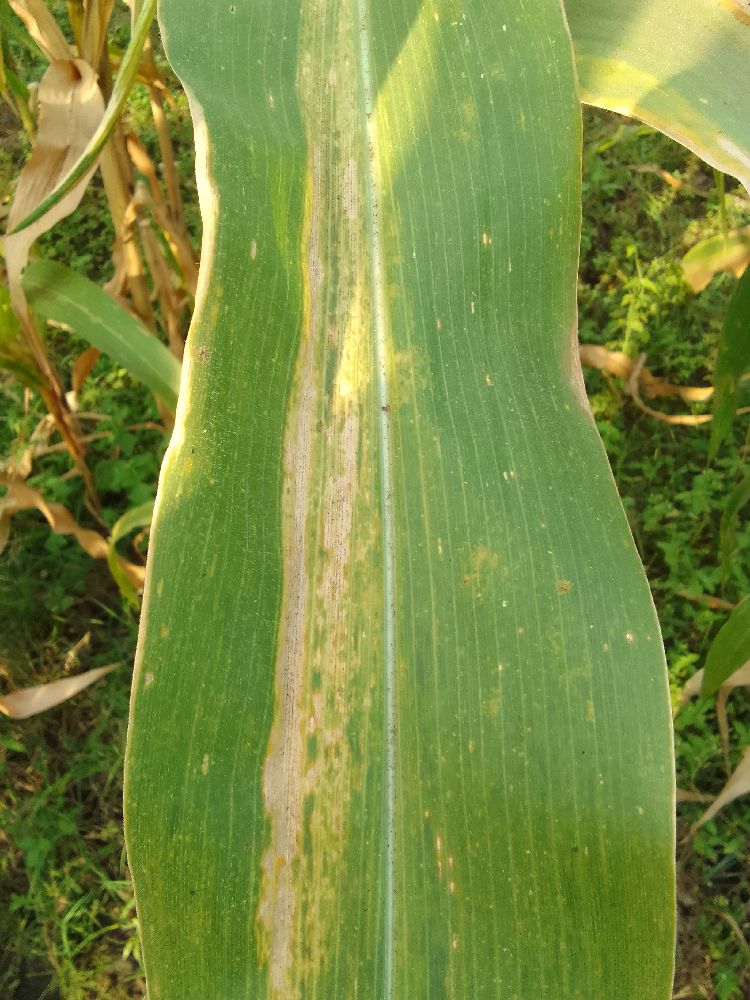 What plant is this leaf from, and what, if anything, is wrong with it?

maize, maize lethal necrosis
